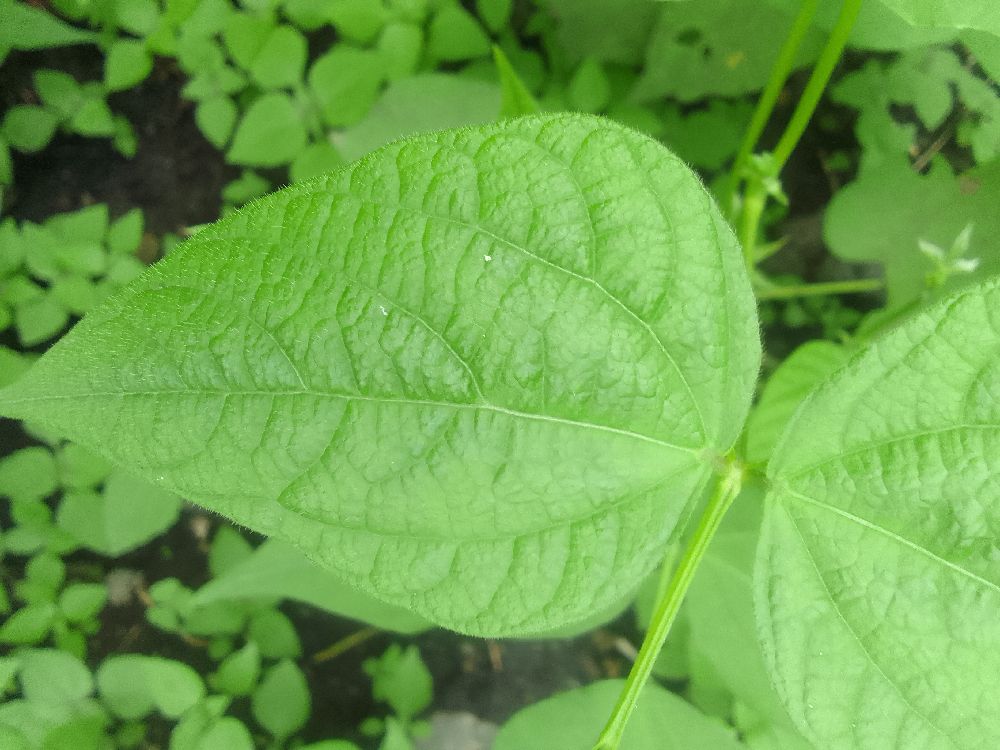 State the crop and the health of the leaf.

common bean, healthy
